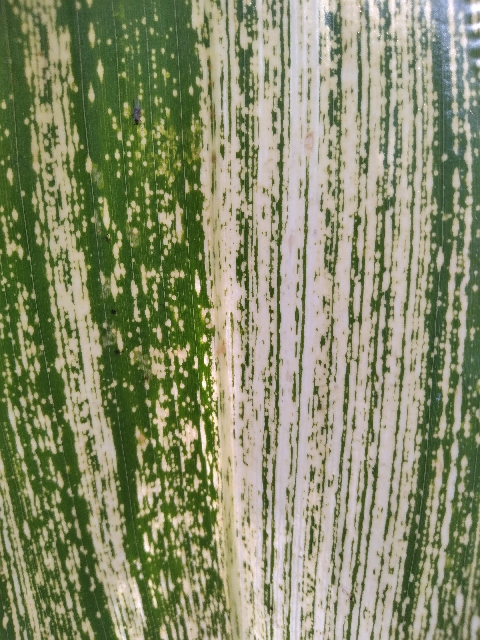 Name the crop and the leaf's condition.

maize, maize streak virus
